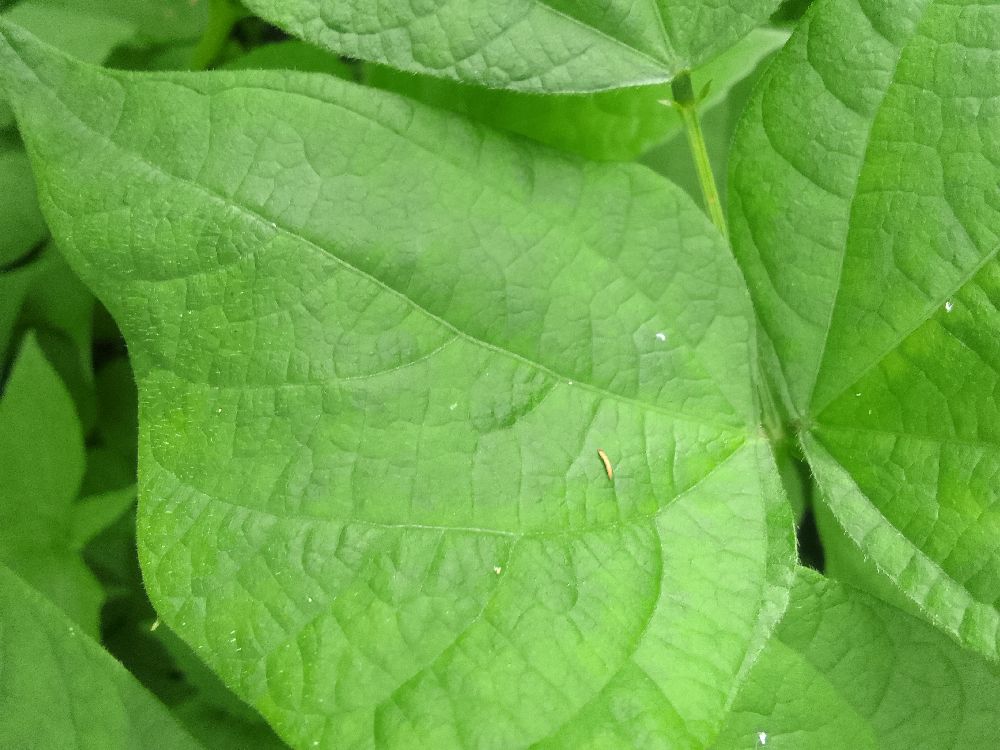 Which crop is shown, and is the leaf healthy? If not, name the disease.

common bean, healthy
